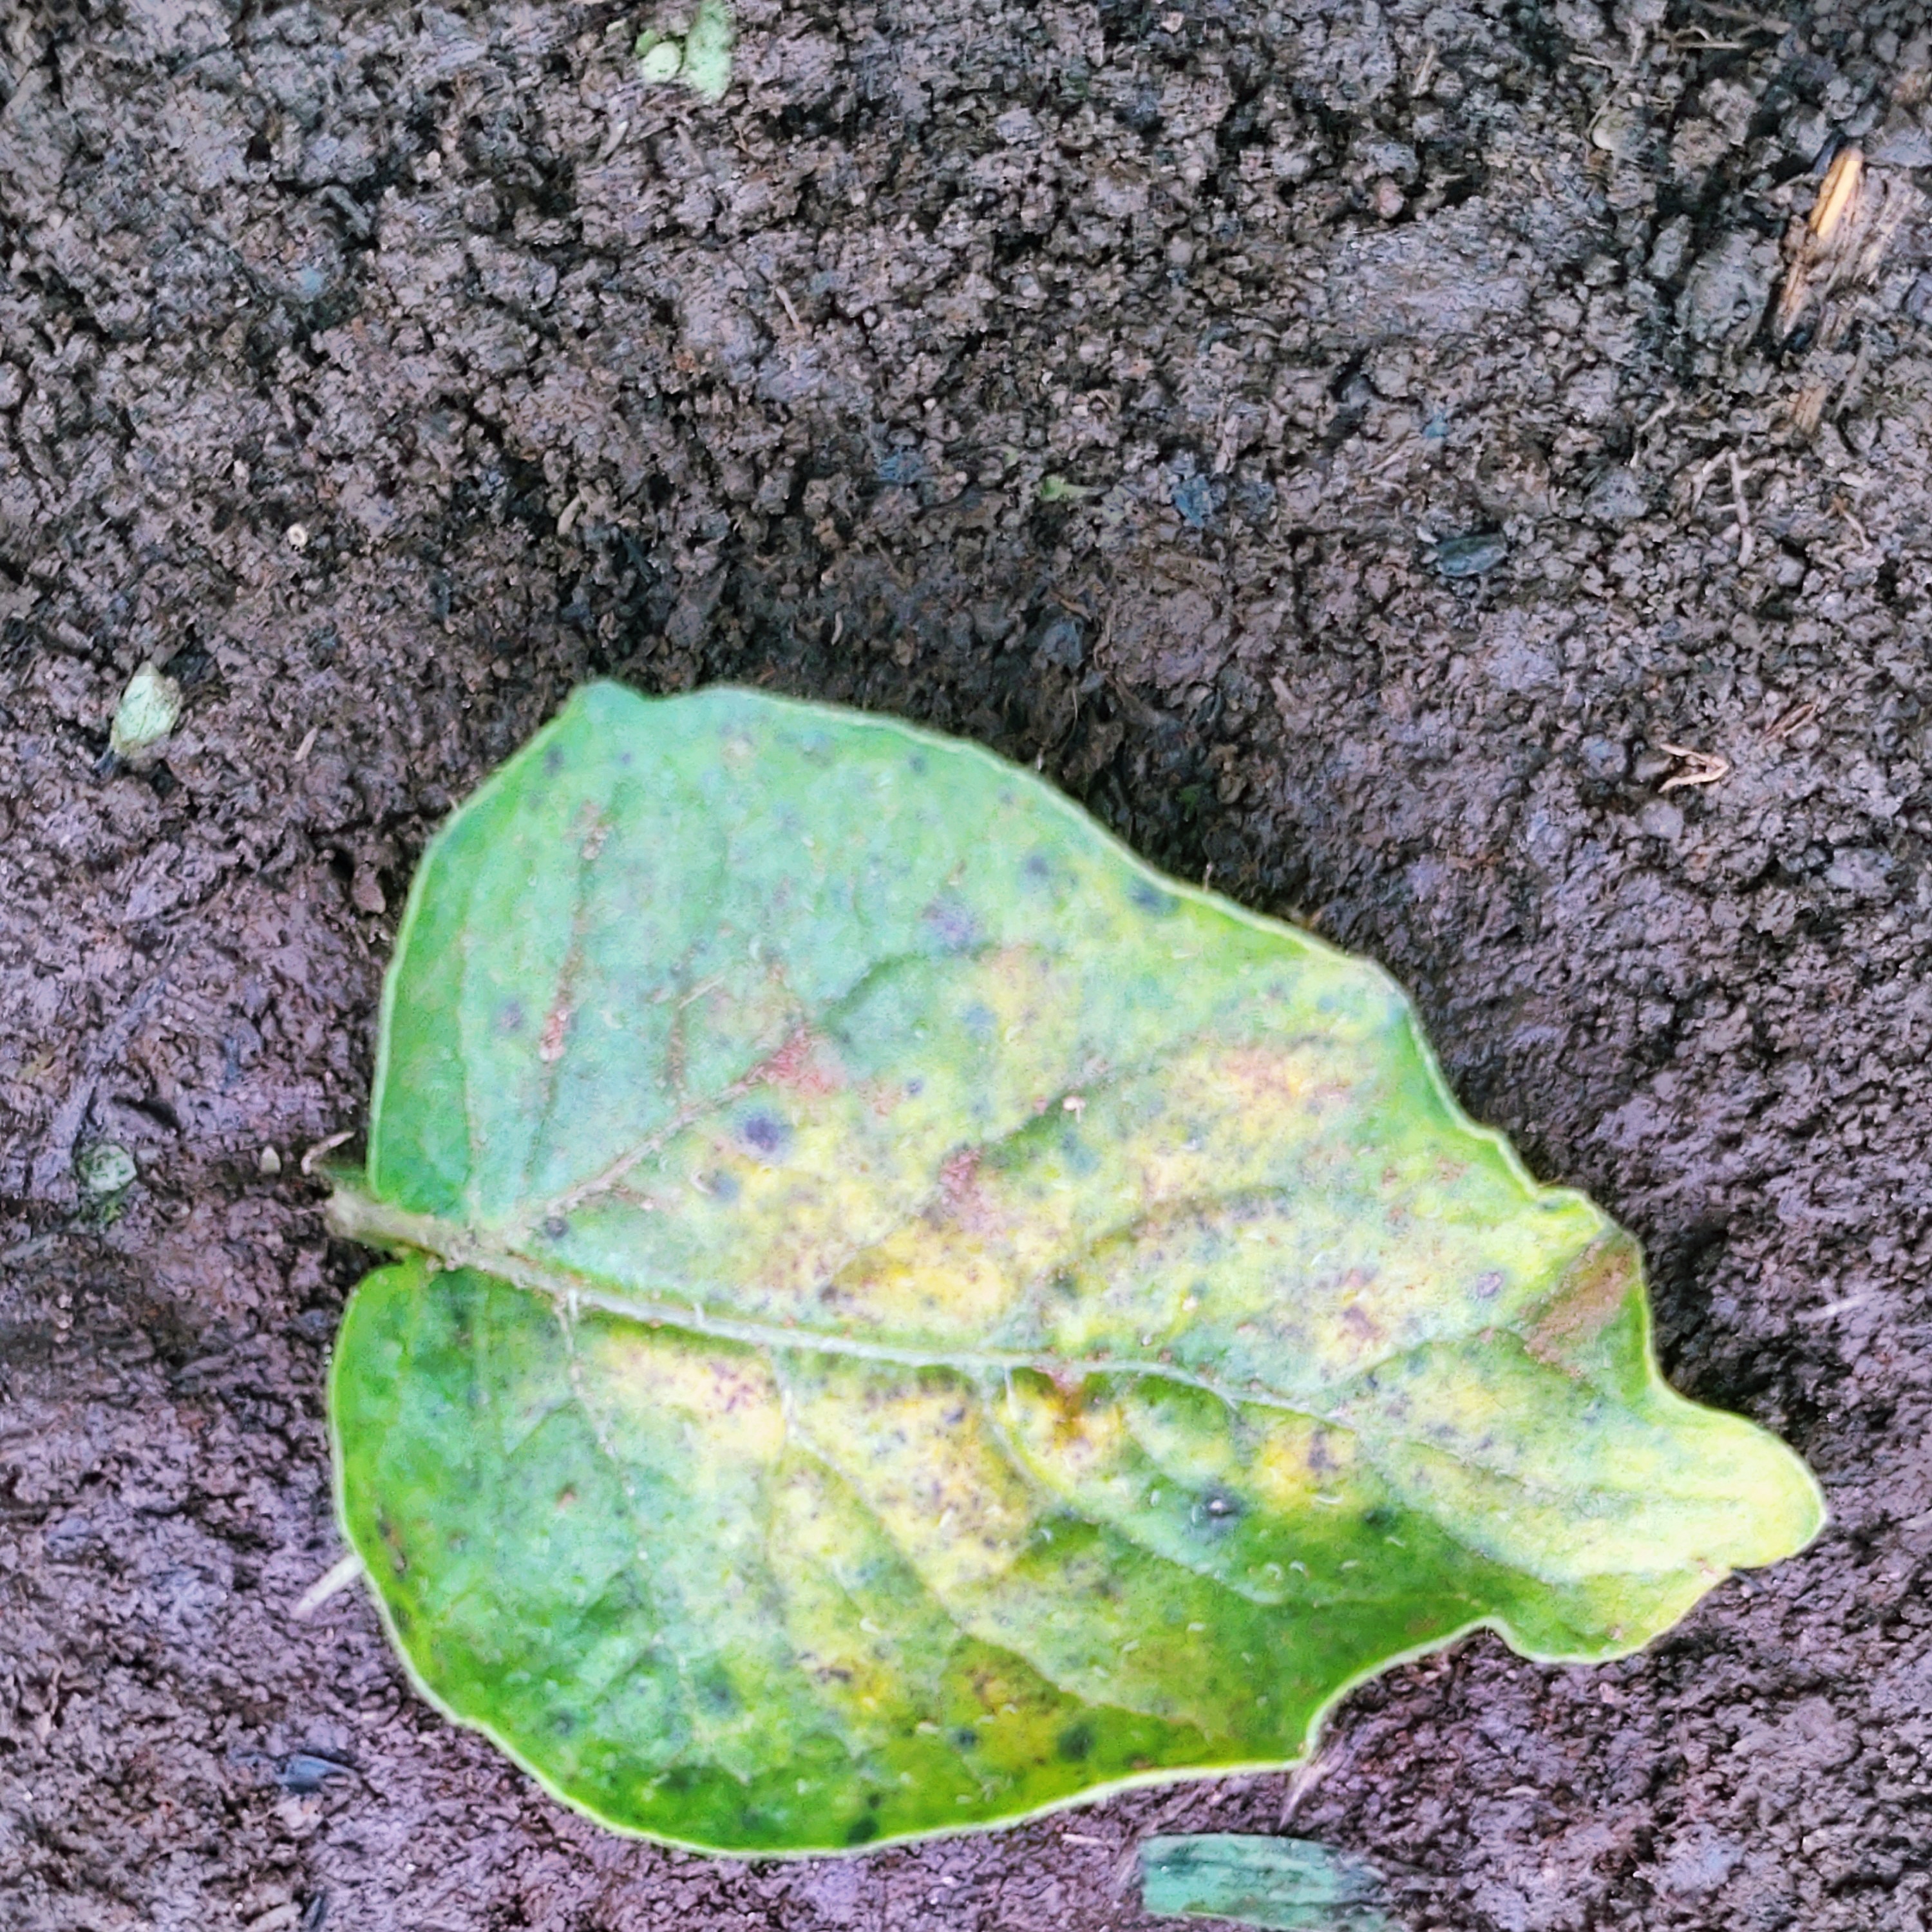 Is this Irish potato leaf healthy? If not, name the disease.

late blight
